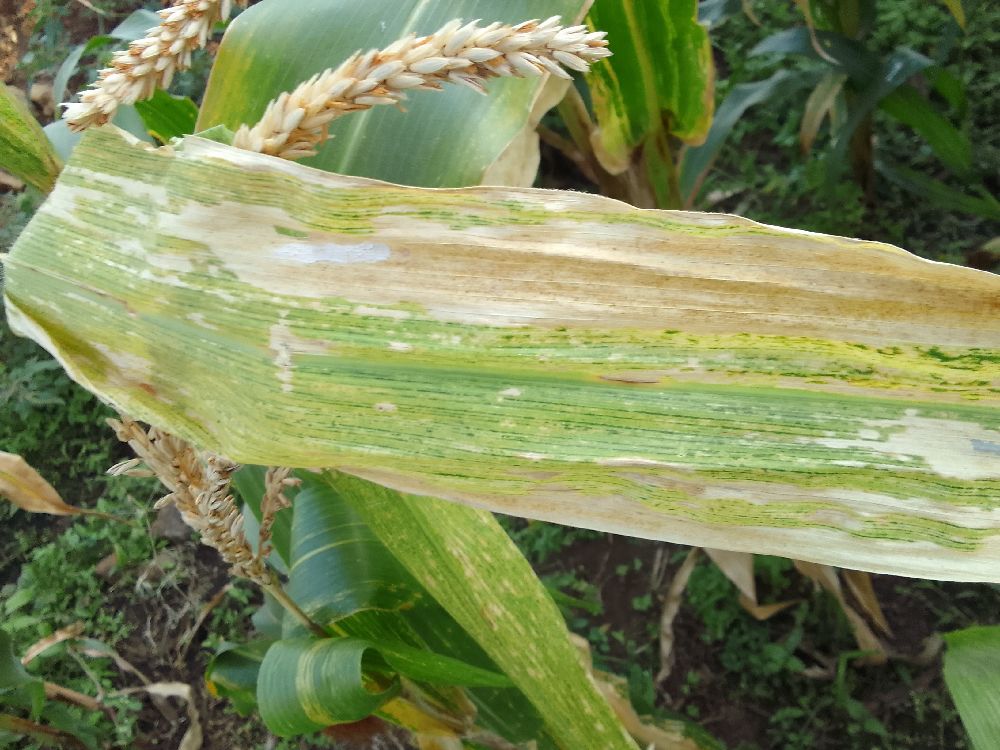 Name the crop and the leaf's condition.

maize, maize lethal necrosis
